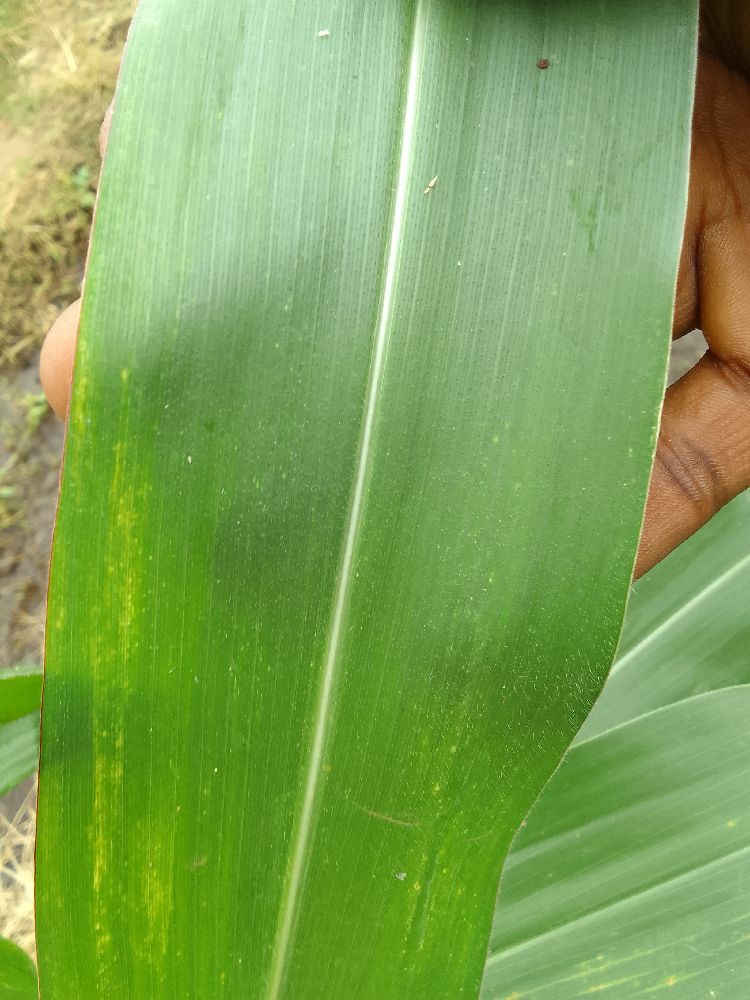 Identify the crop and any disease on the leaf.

maize, healthy
